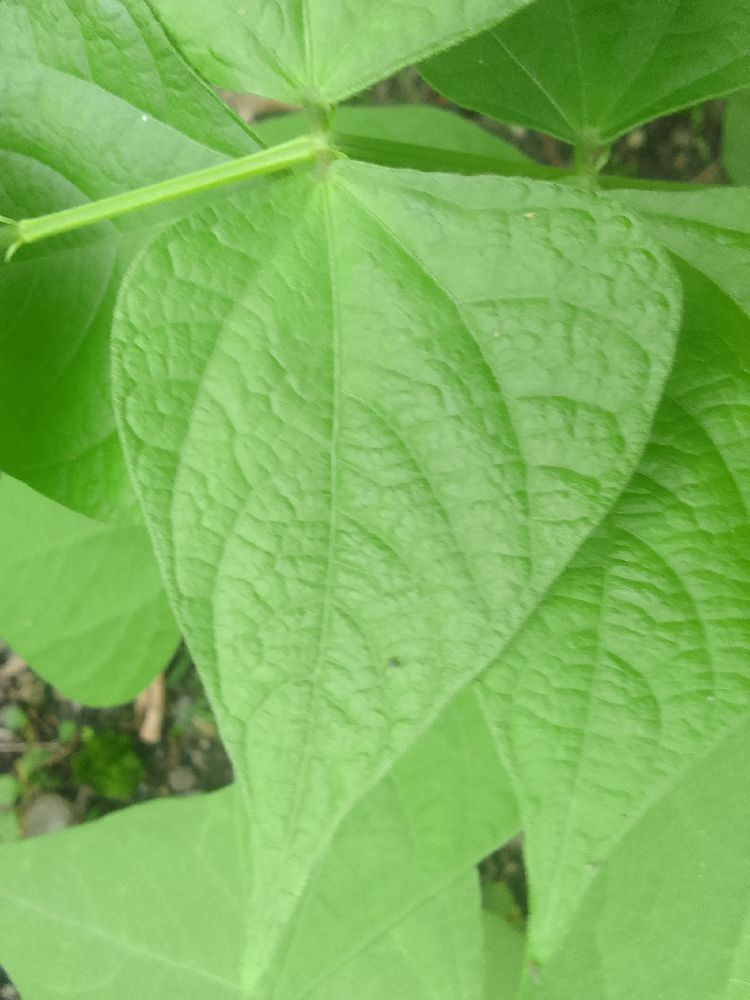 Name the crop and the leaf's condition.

common bean, healthy
